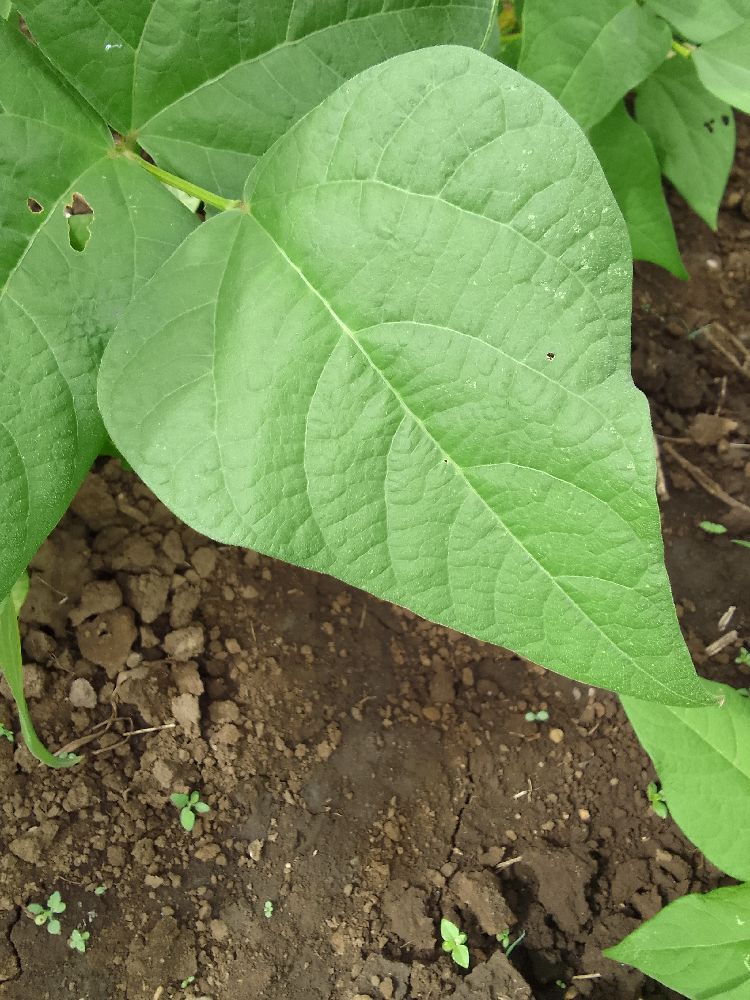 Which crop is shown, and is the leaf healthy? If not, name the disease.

common bean, healthy
